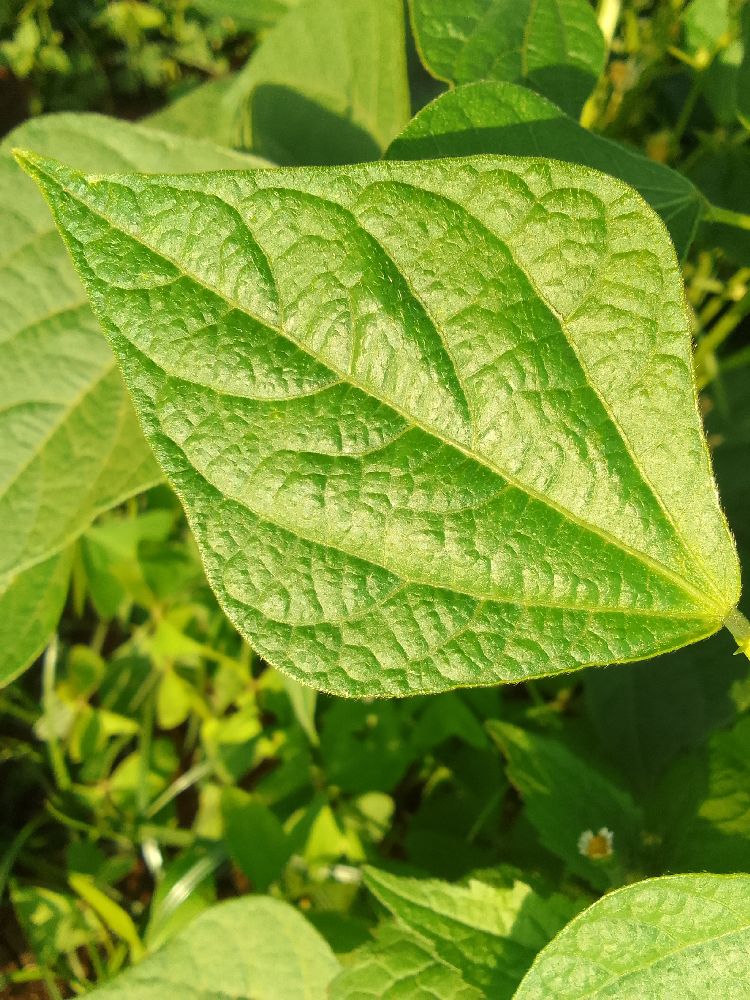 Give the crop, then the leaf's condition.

common bean, healthy
